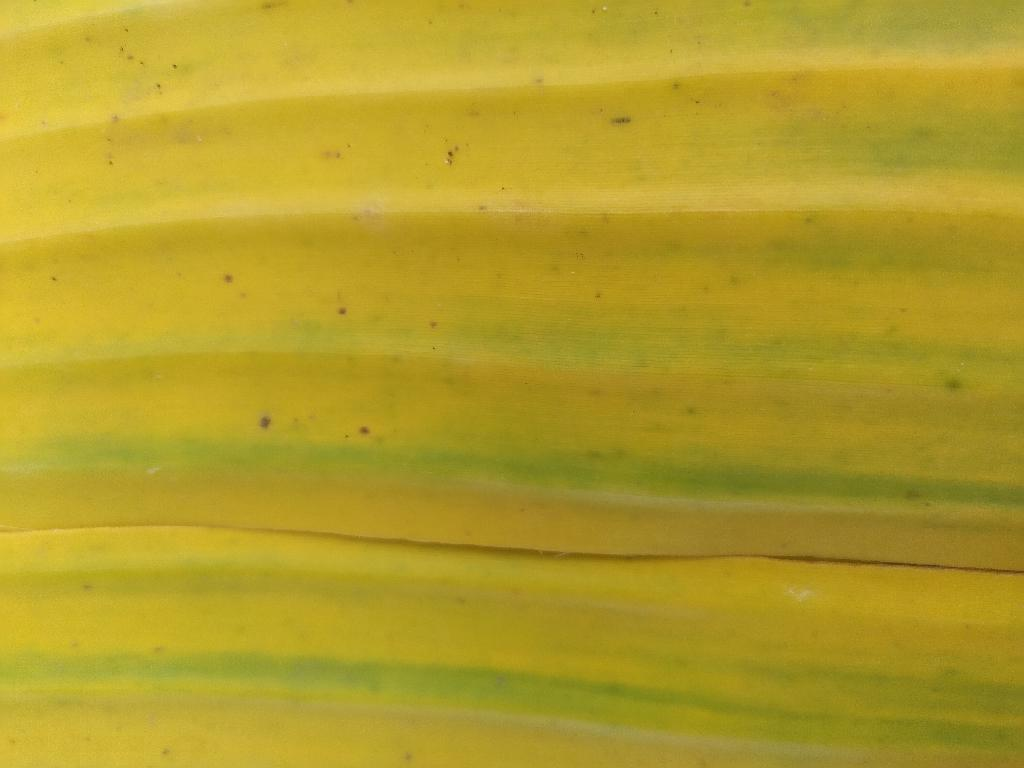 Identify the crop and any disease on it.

banana, fusarium wilt race 1
